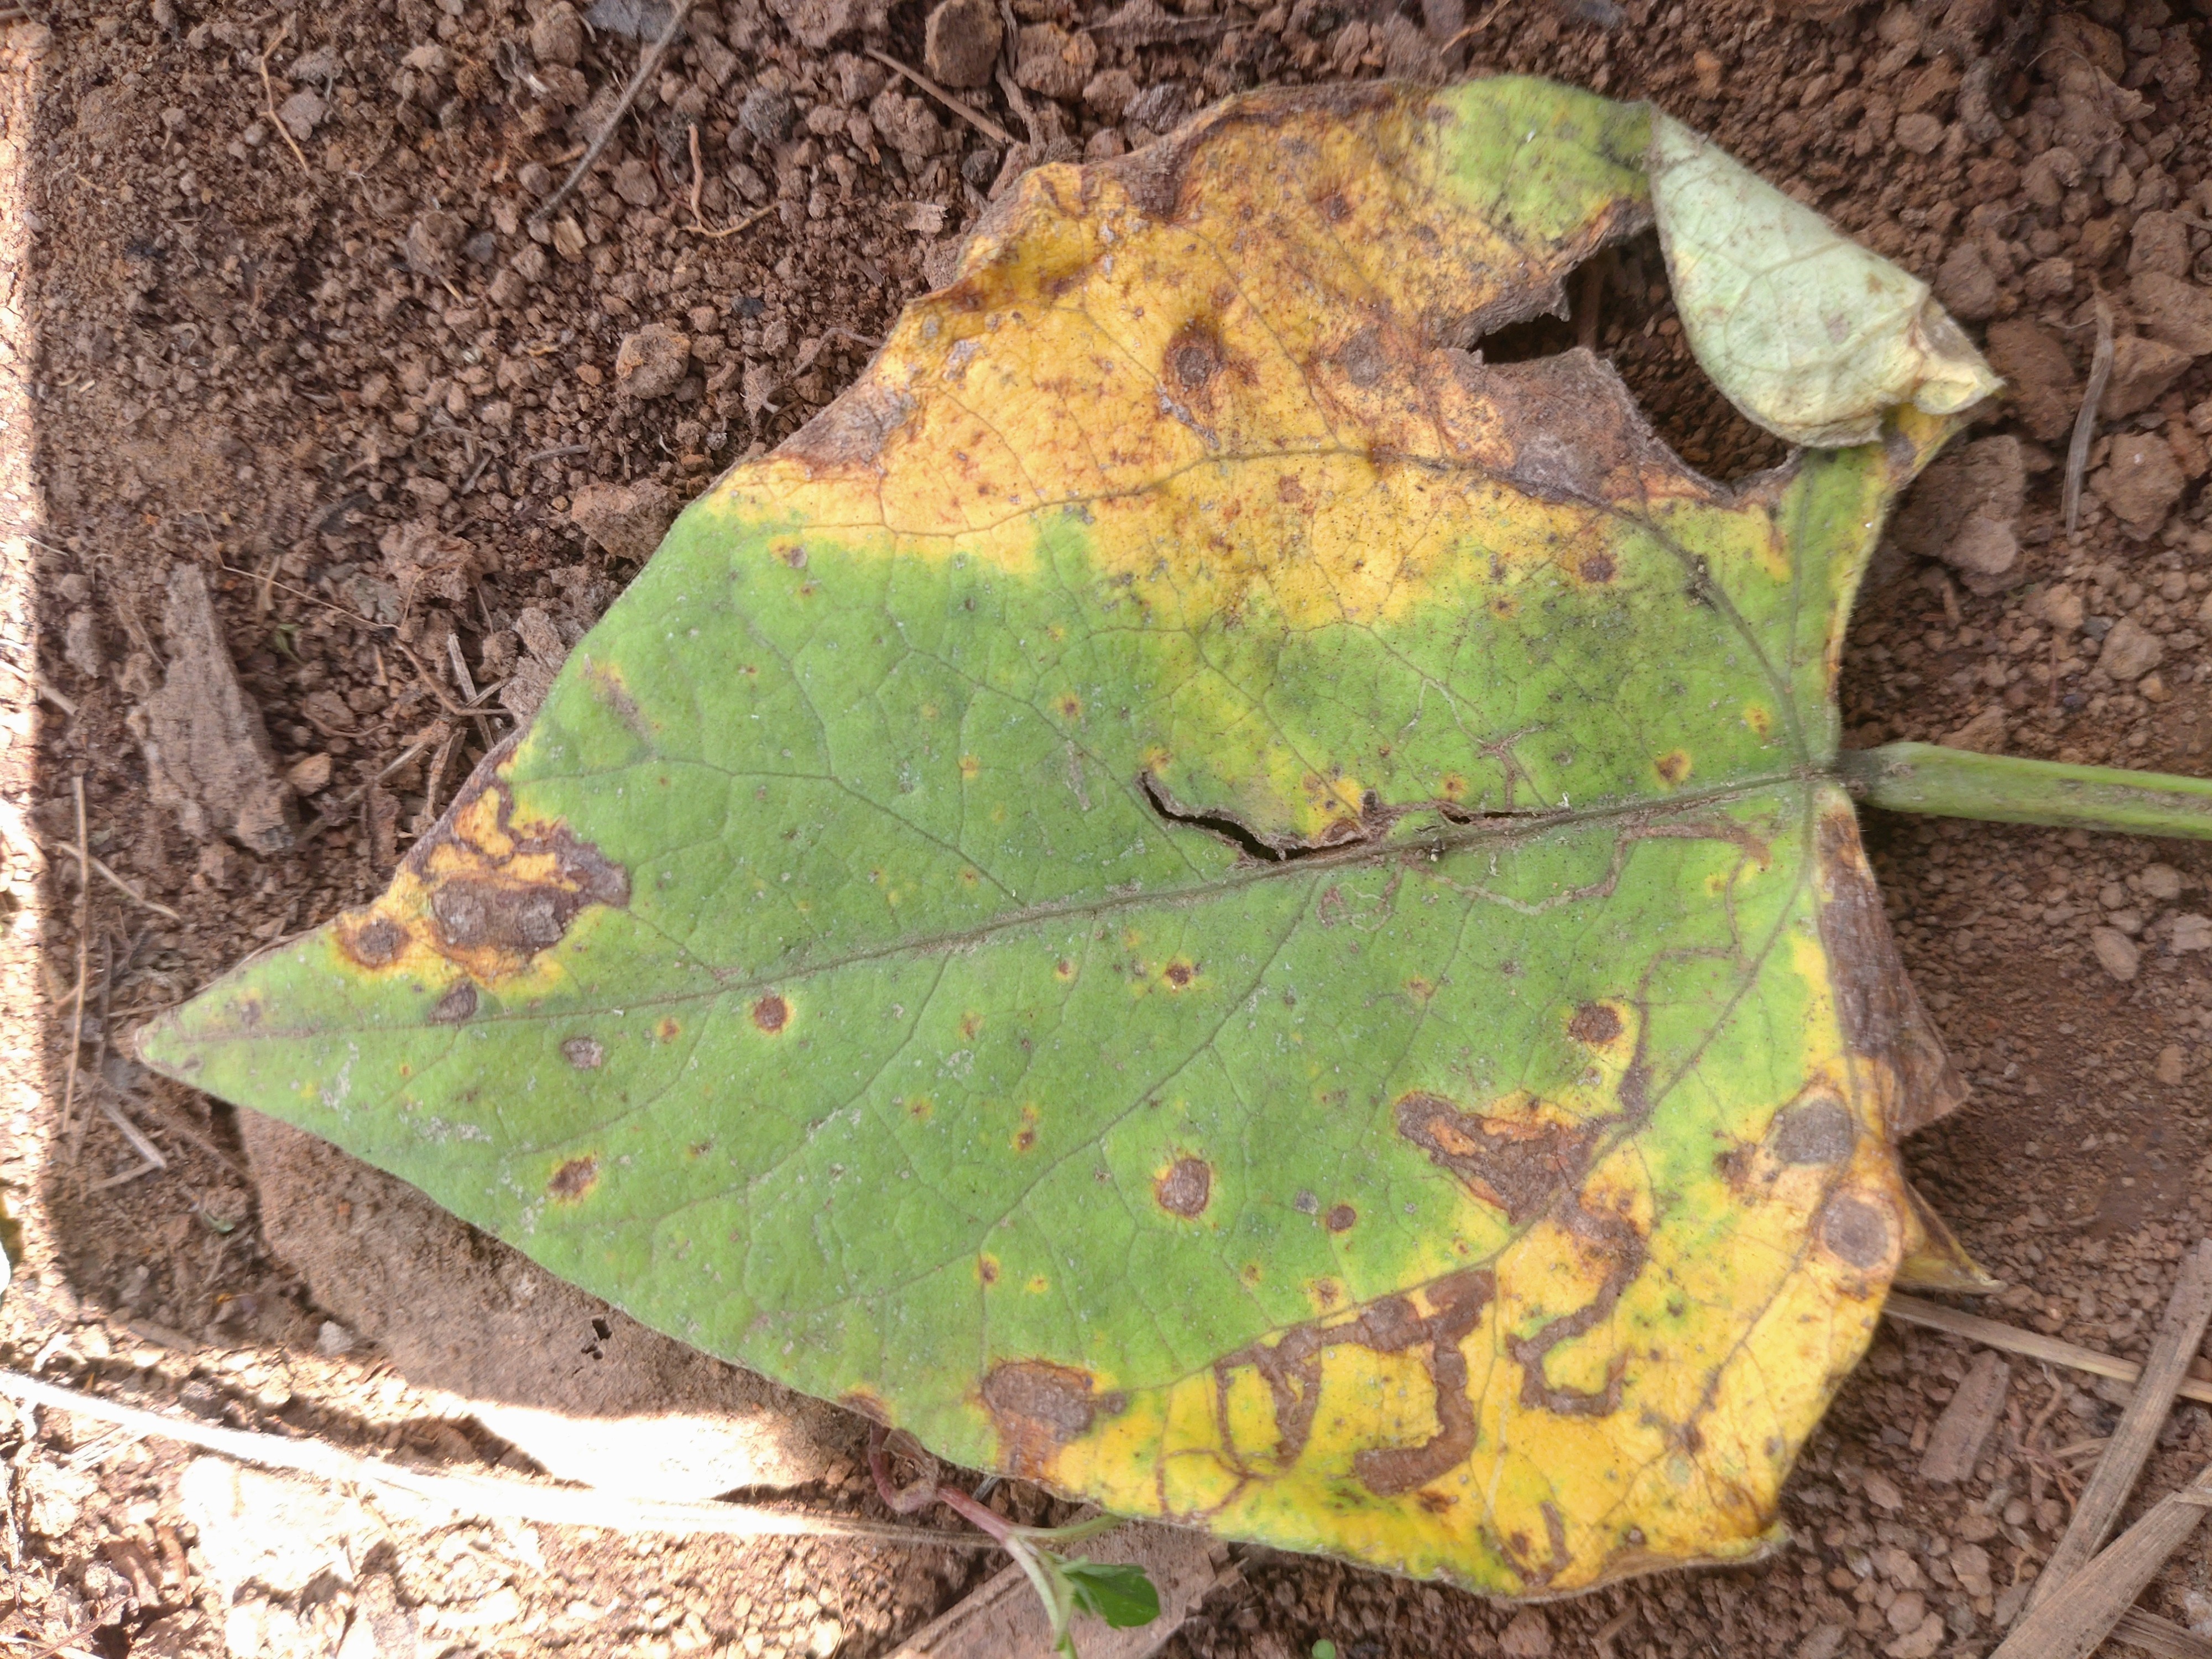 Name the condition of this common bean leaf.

rust
